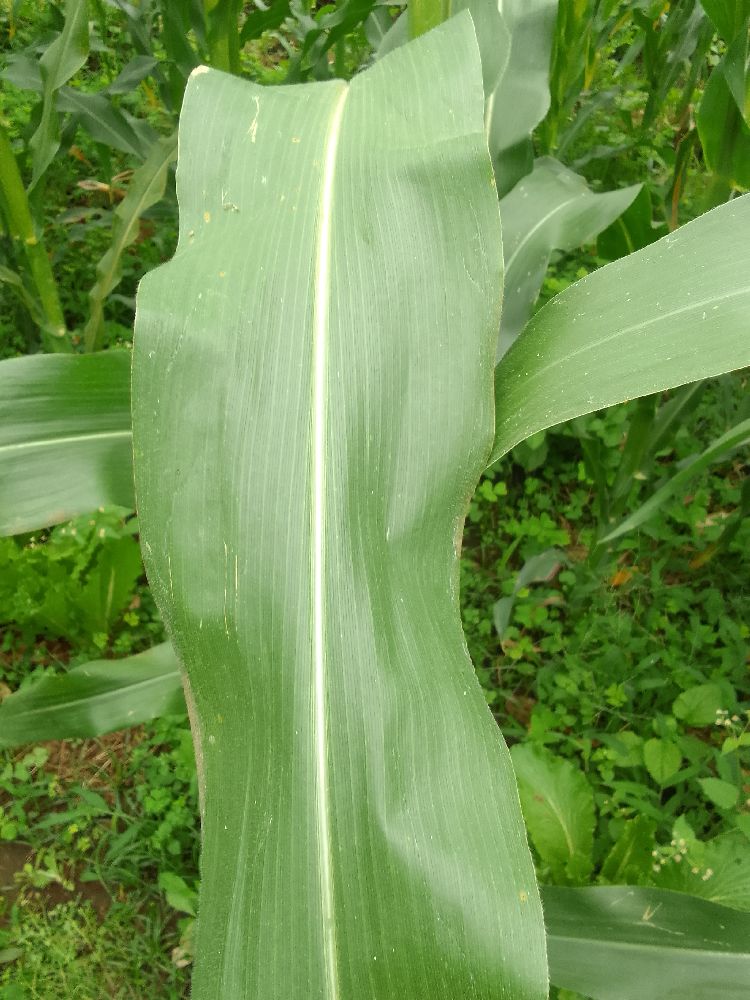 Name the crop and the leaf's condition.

maize, healthy
